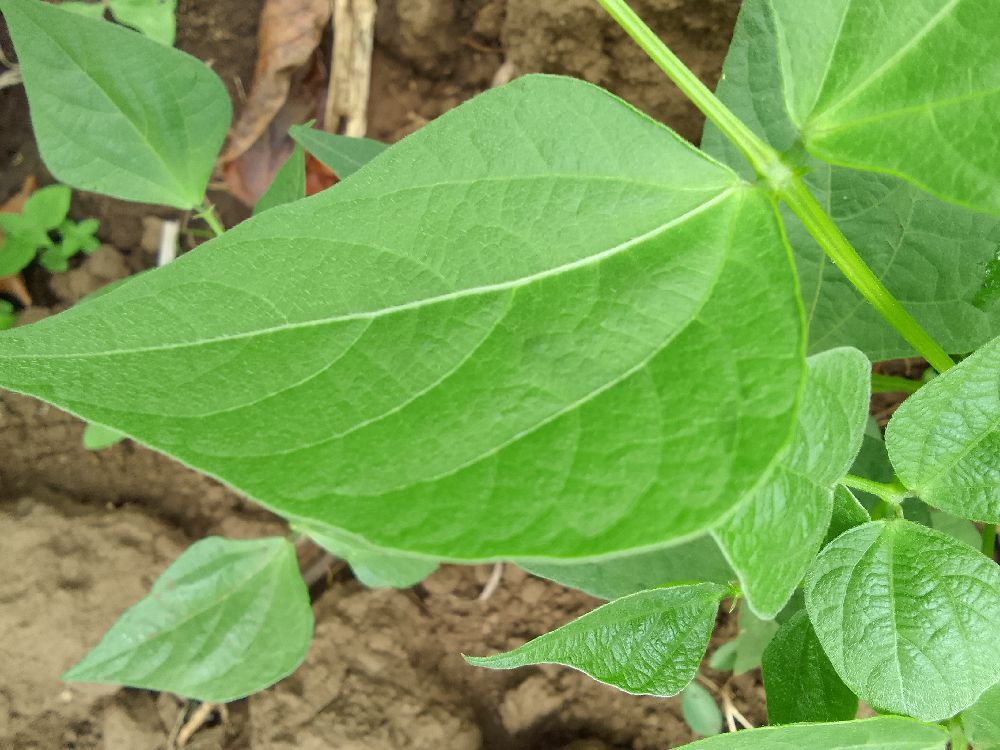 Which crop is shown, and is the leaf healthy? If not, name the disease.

common bean, healthy
